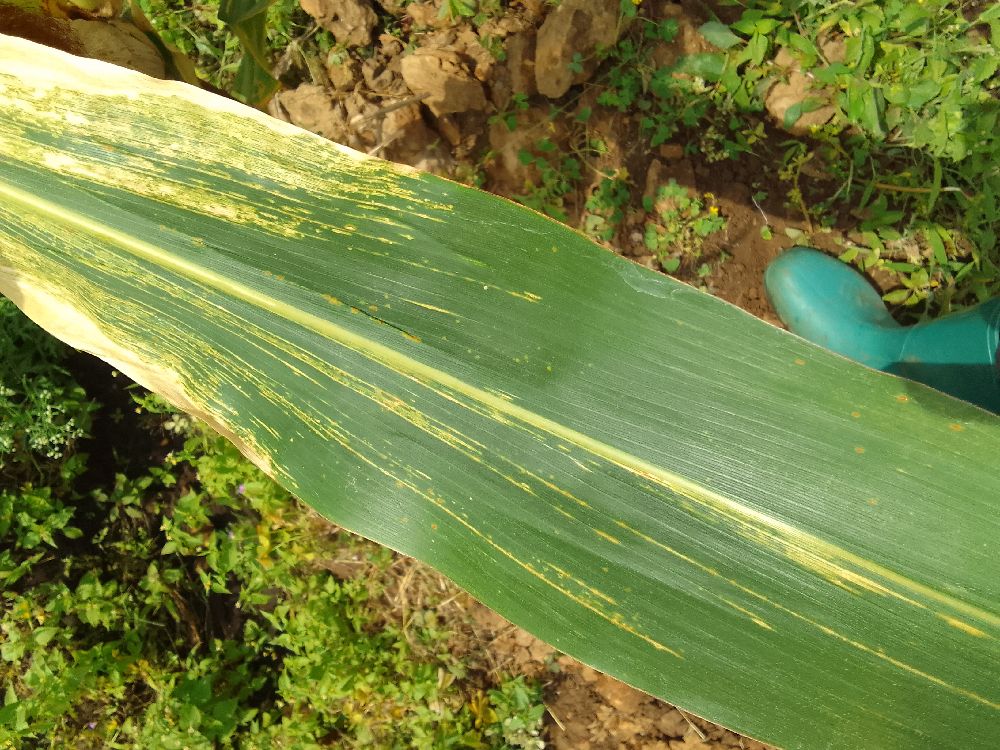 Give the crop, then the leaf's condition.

maize, maize lethal necrosis
